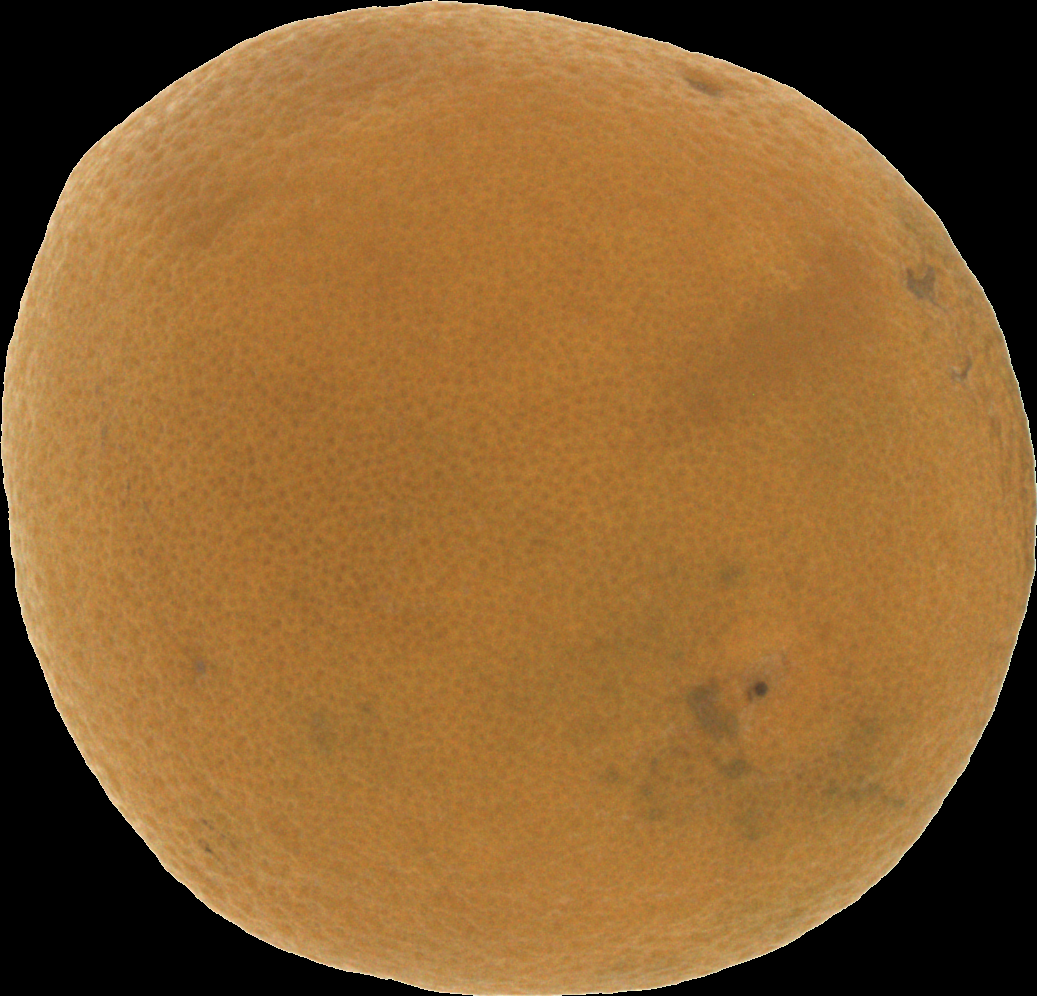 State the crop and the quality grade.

orange, bad
